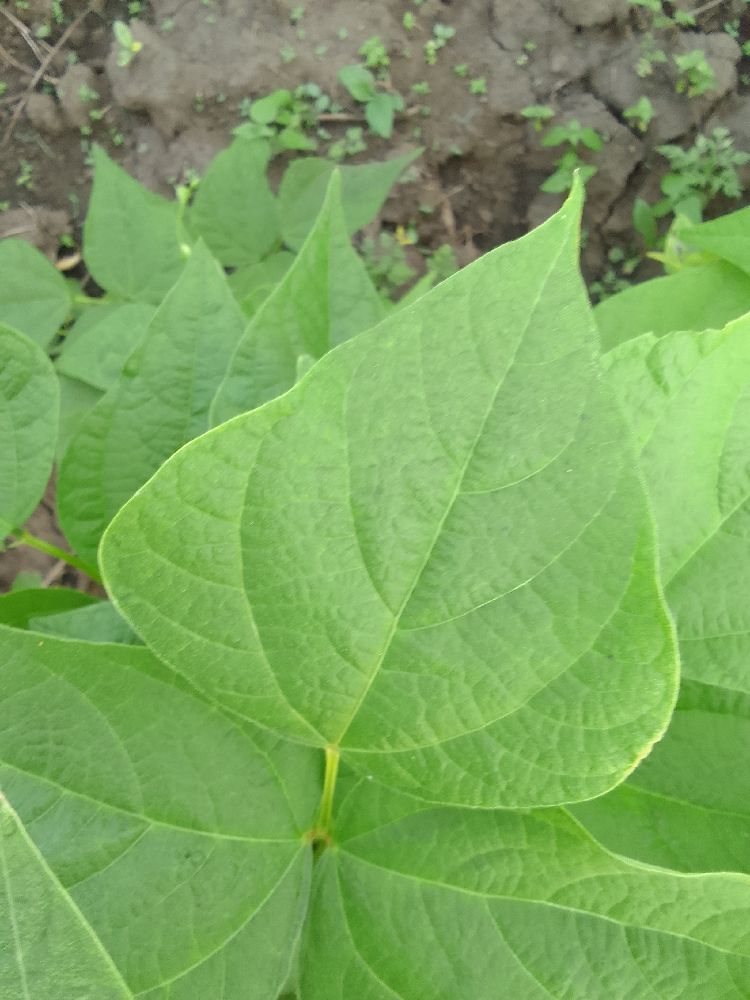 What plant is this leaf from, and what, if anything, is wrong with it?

common bean, healthy
